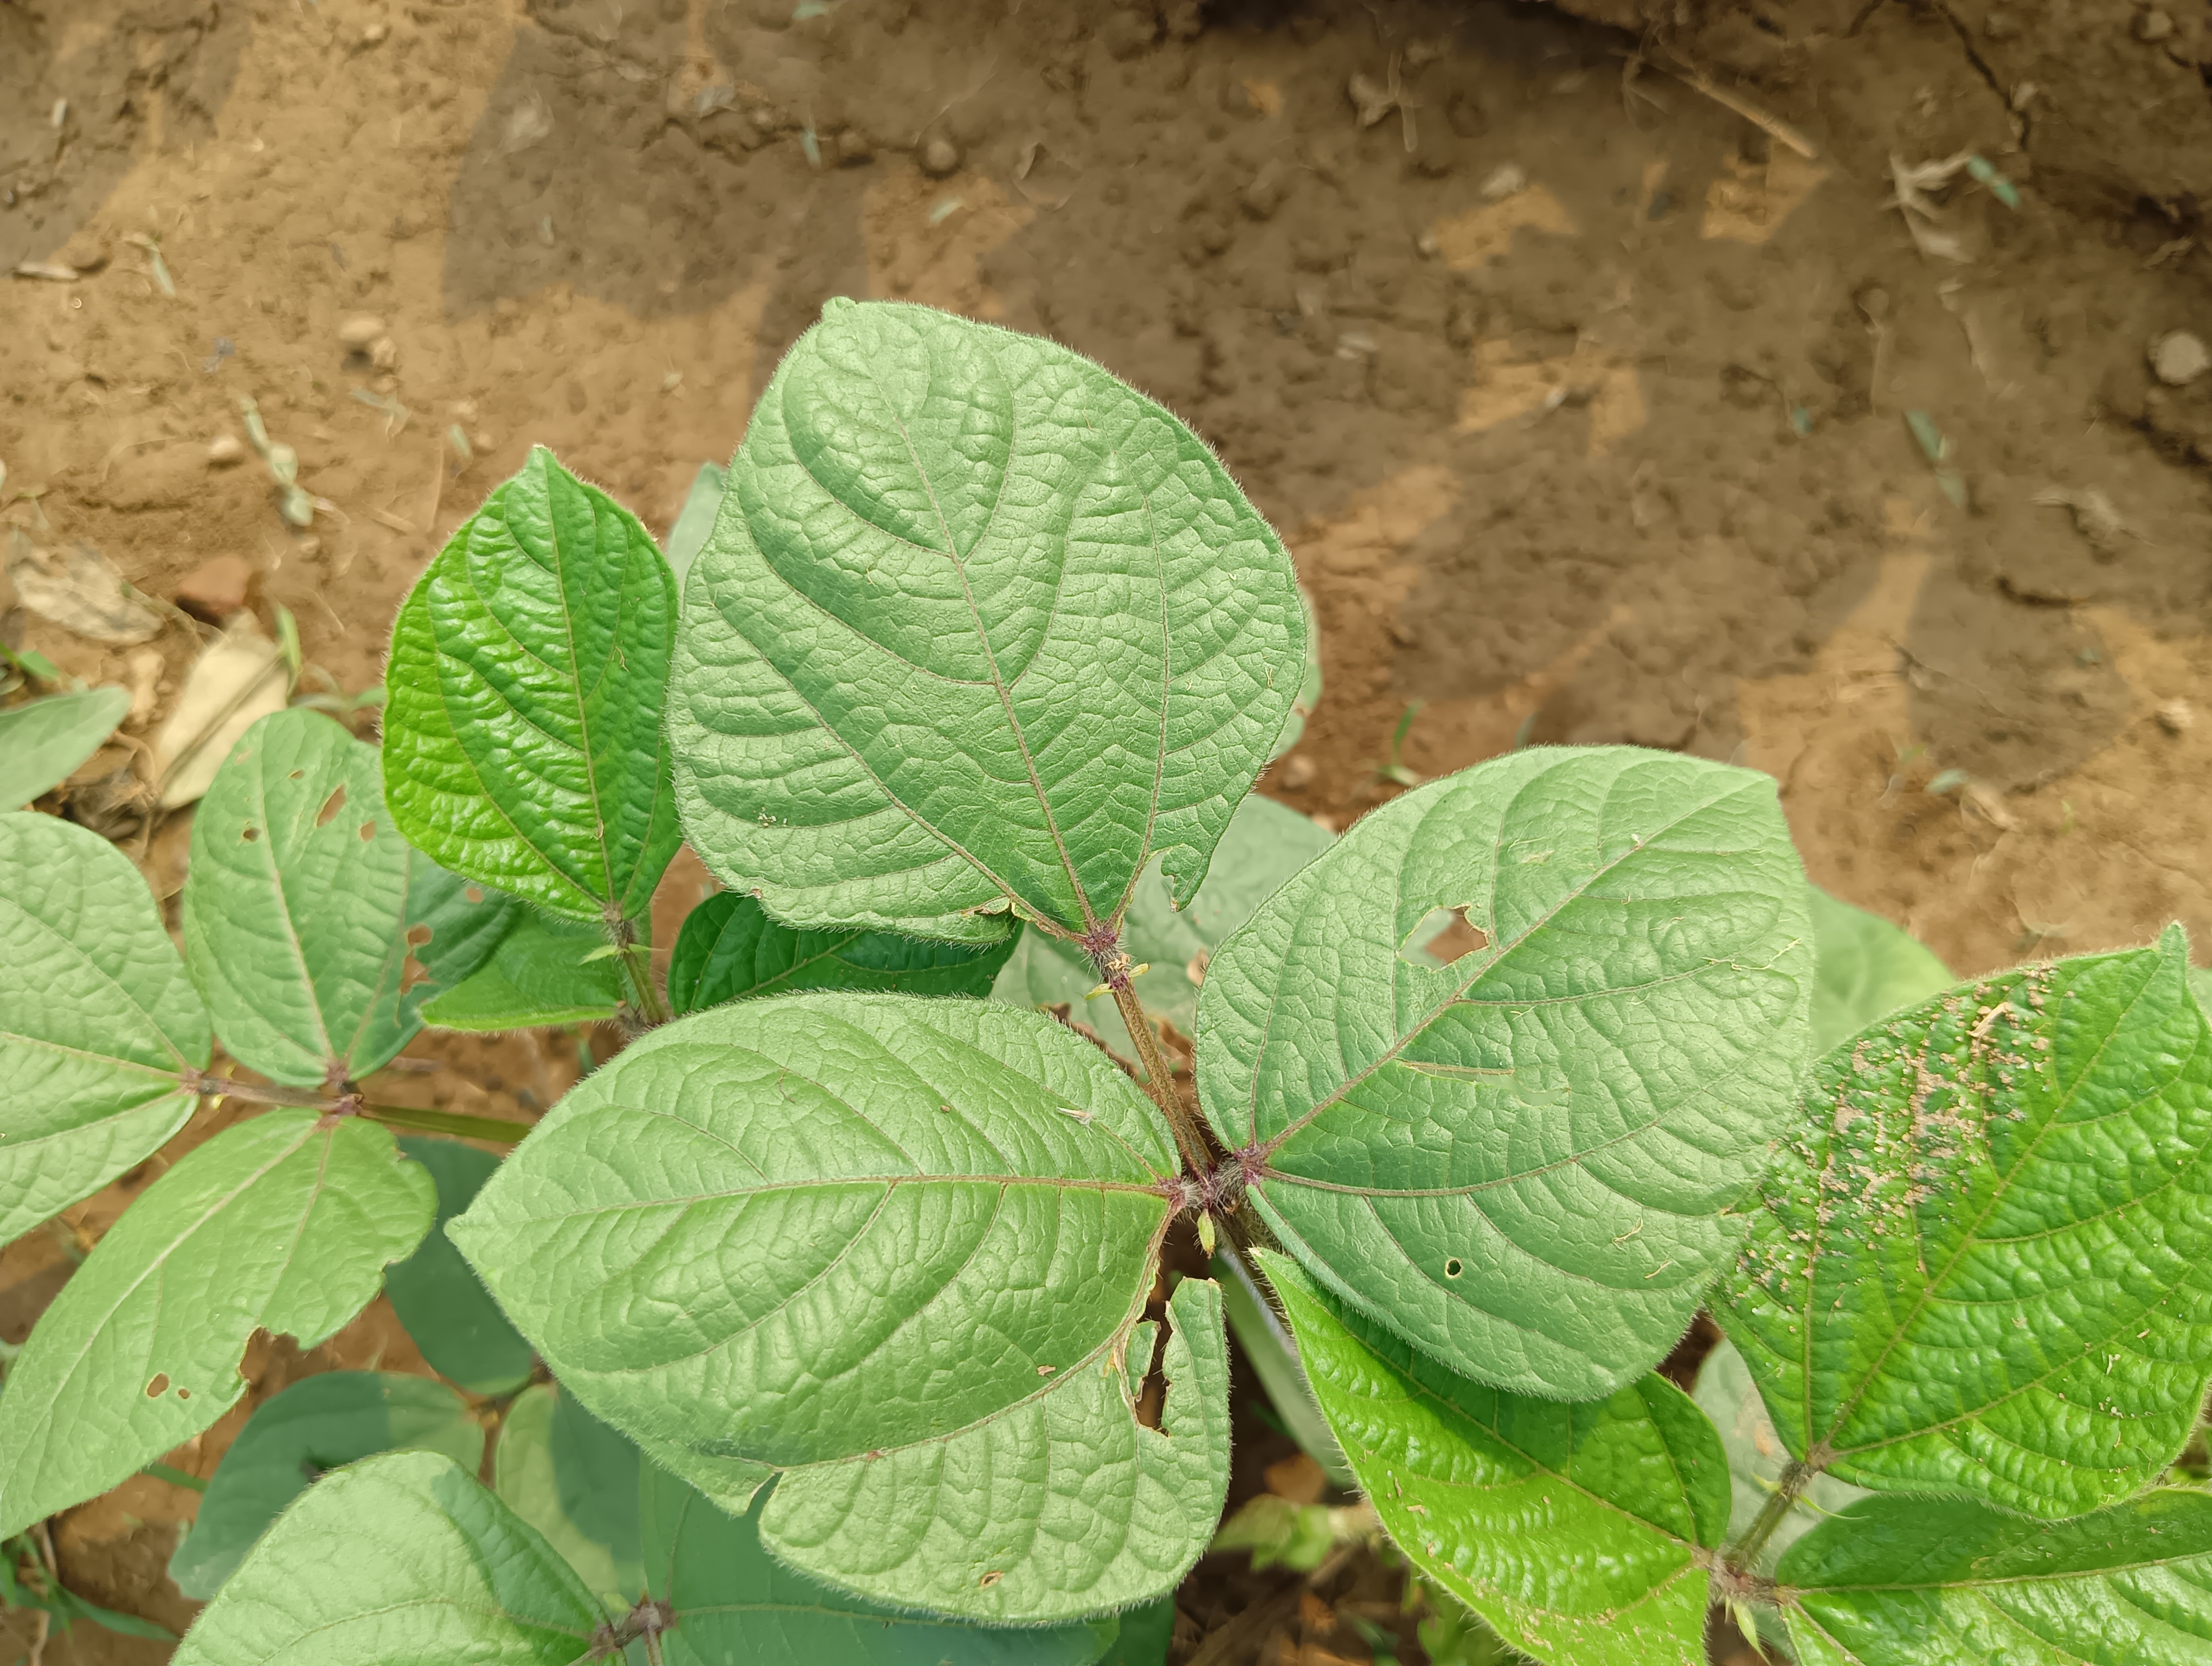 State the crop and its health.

mungbean, healthy
